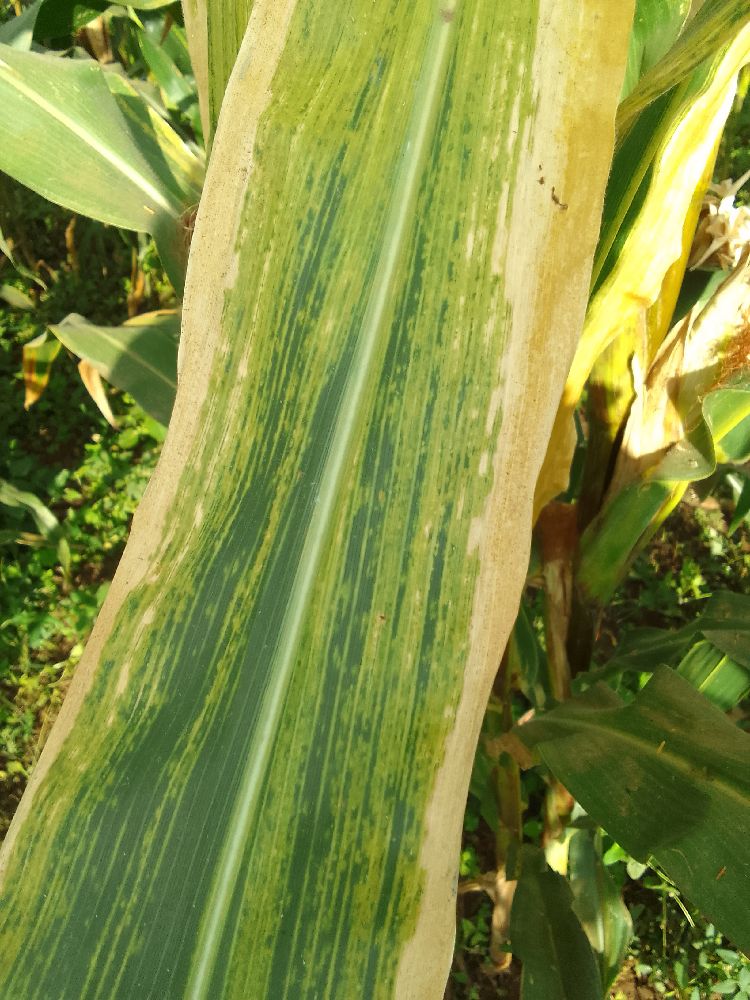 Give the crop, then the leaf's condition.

maize, maize lethal necrosis
